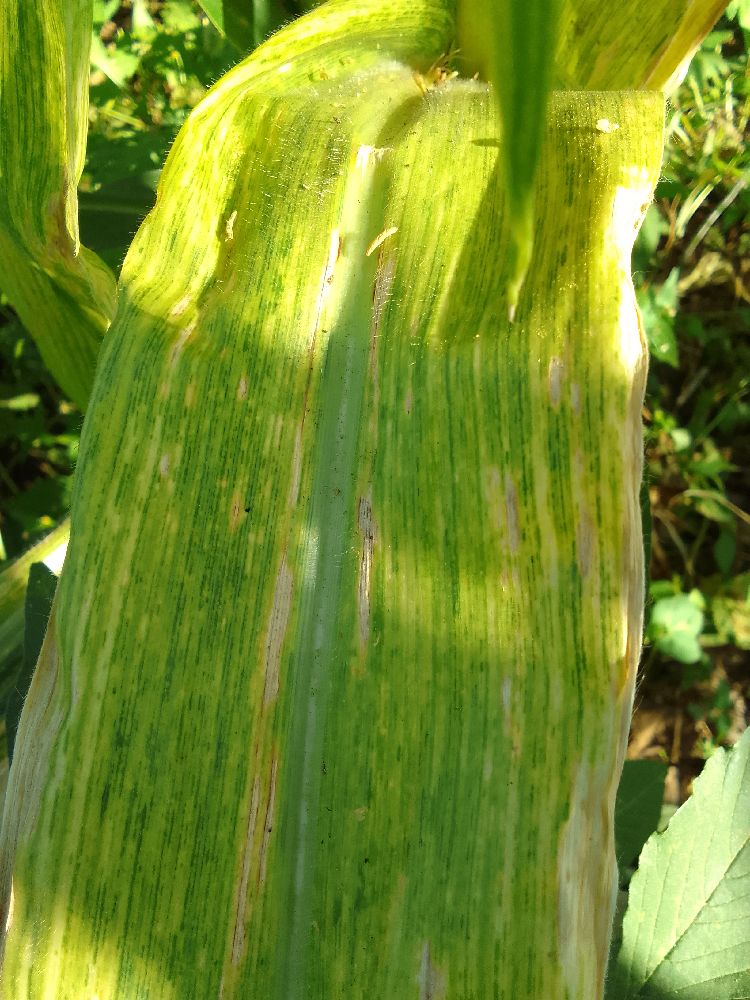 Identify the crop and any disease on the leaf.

maize, maize lethal necrosis
